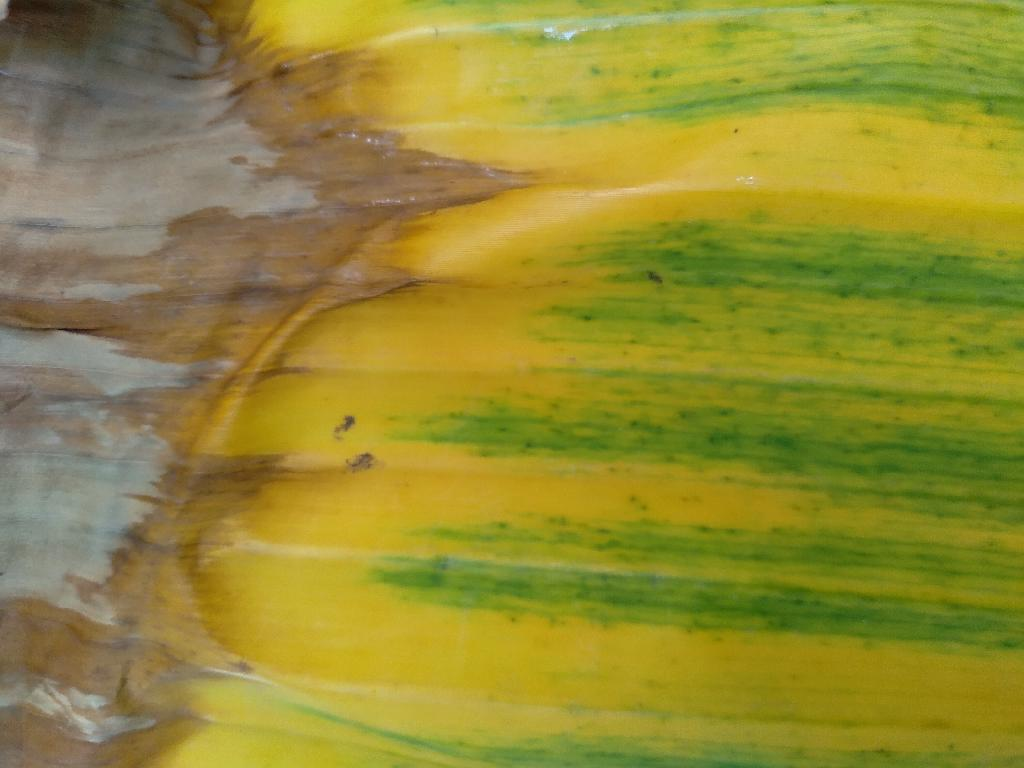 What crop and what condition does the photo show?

banana, fusarium wilt race 1
